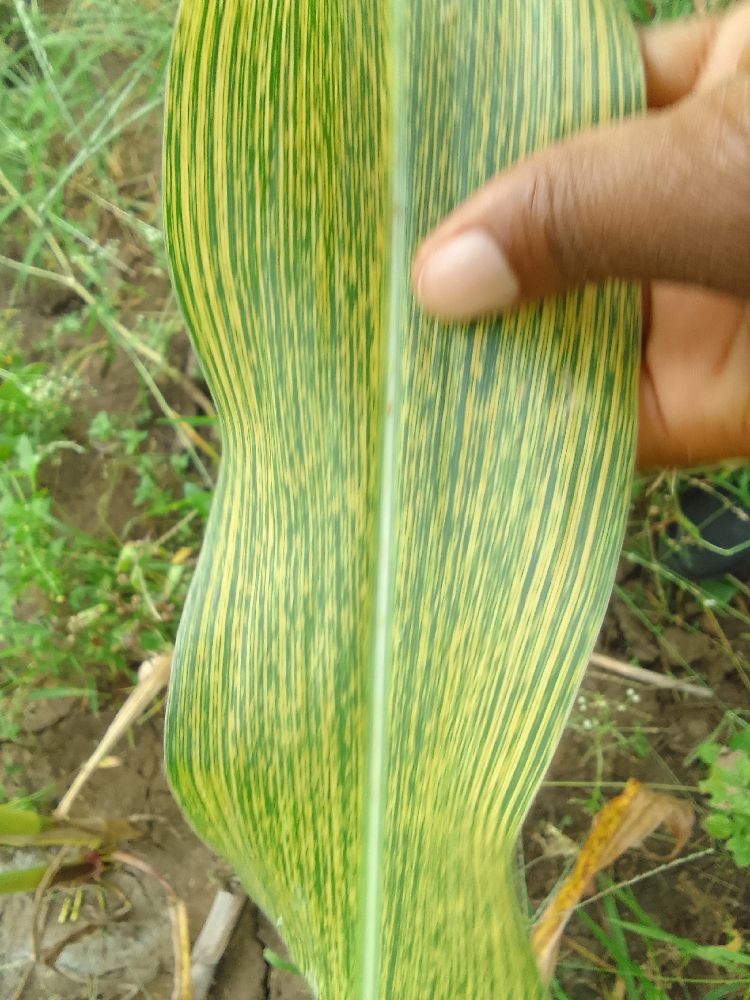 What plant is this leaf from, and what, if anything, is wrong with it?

maize, maize streak virus
